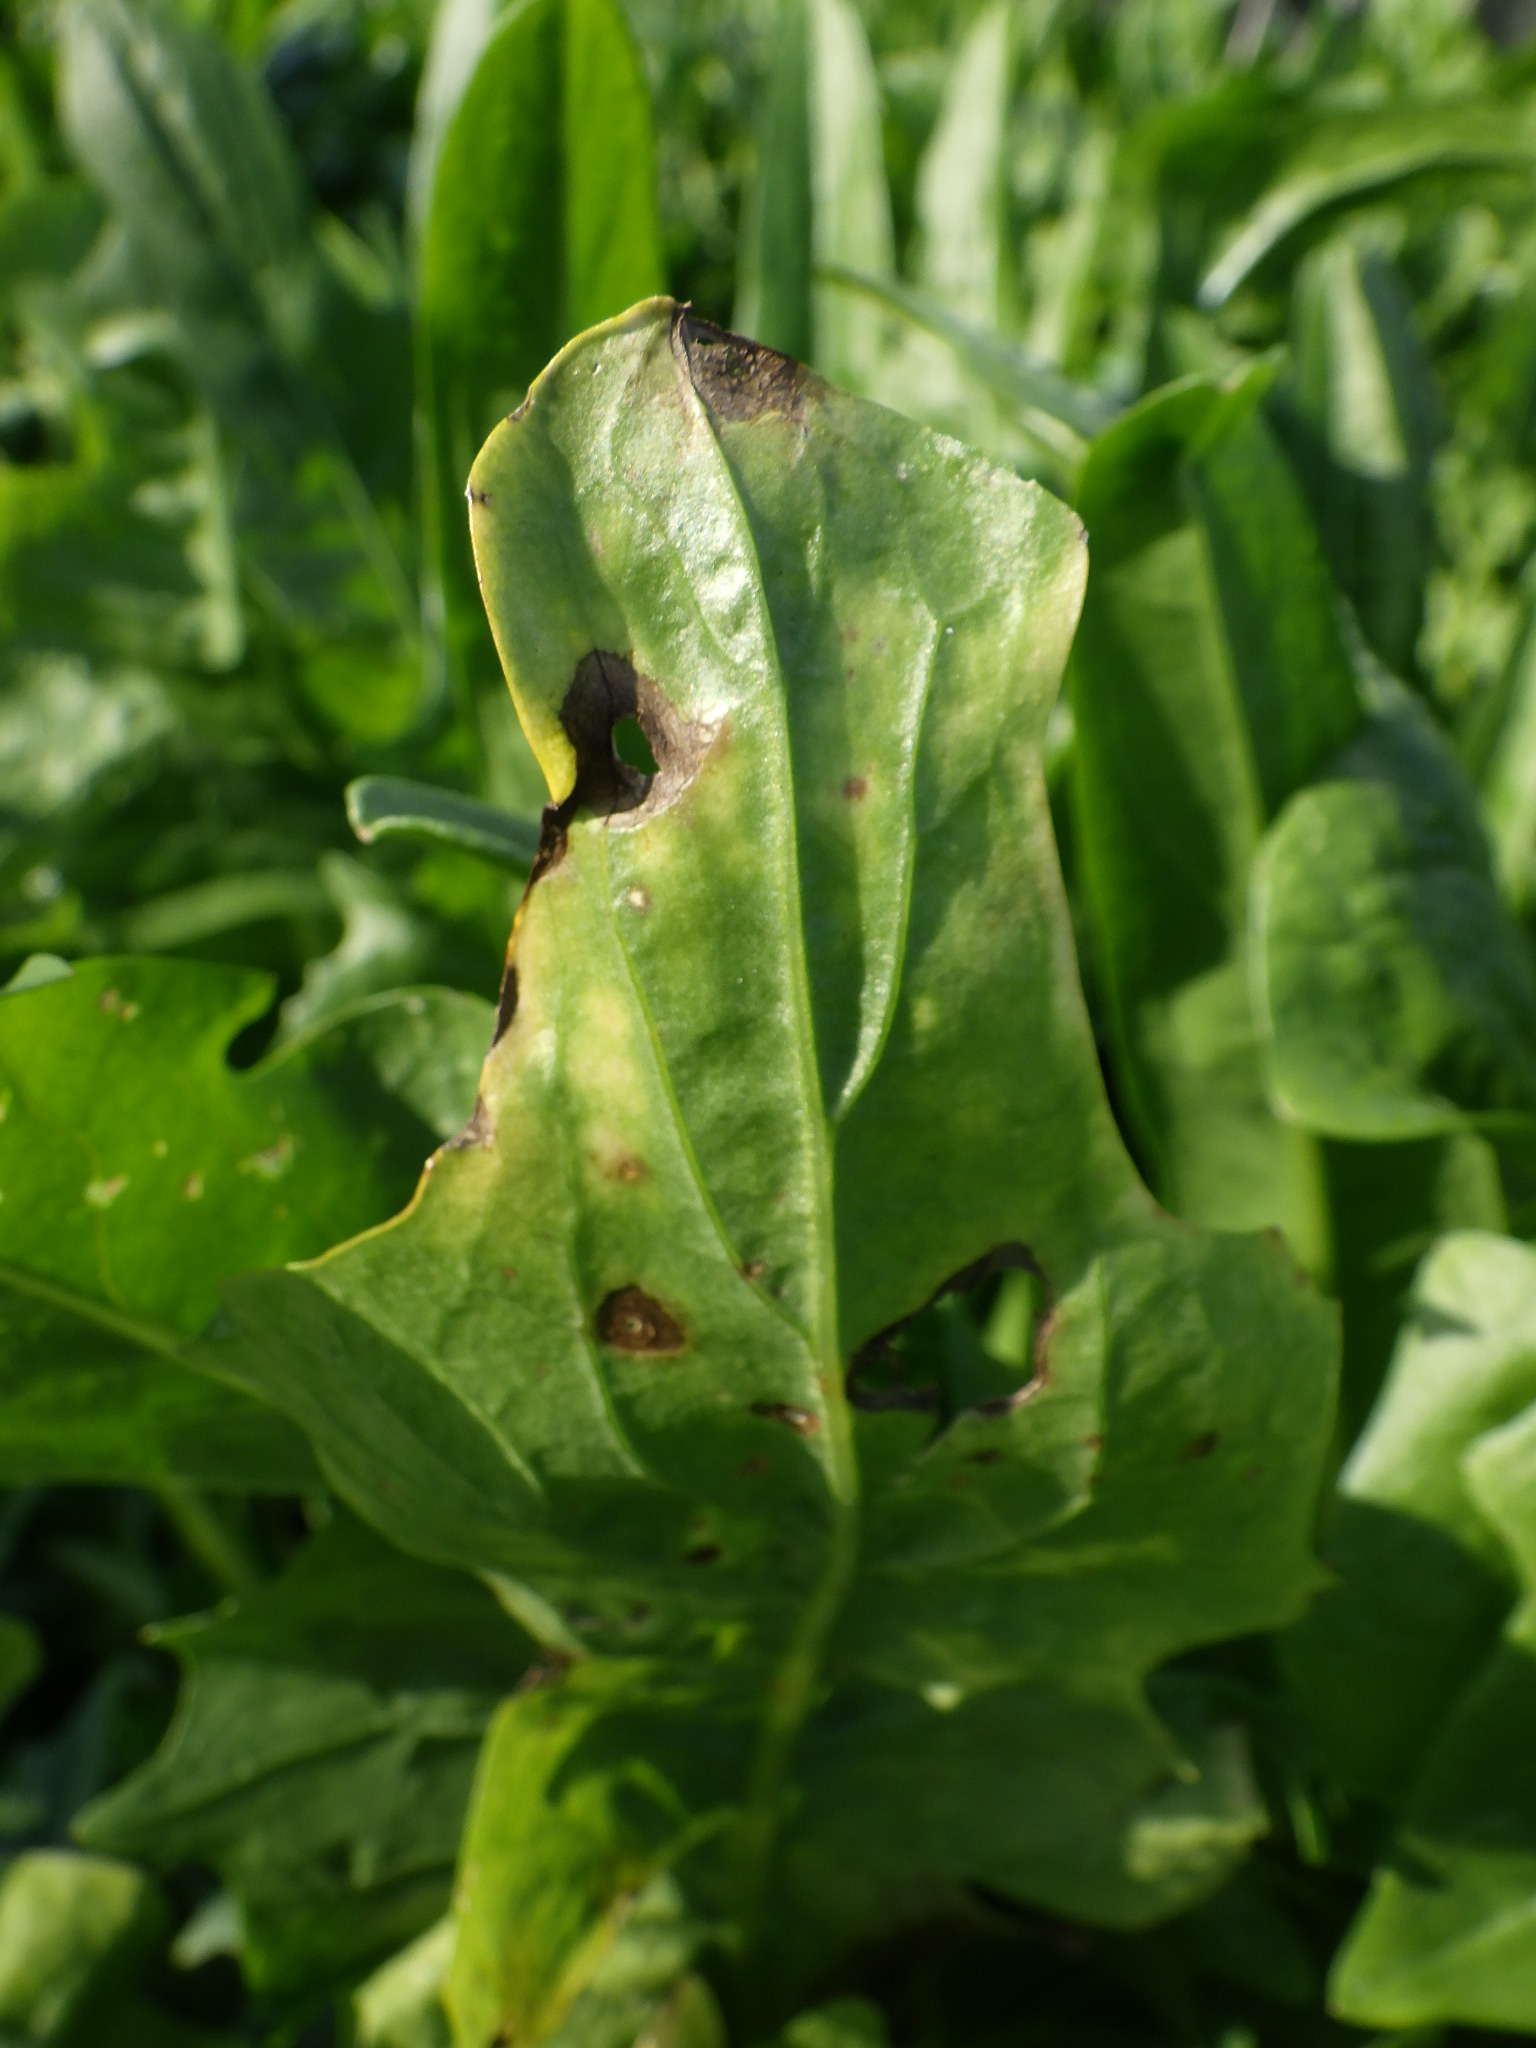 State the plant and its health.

chicory, downy mildew
